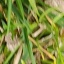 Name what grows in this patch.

grass
